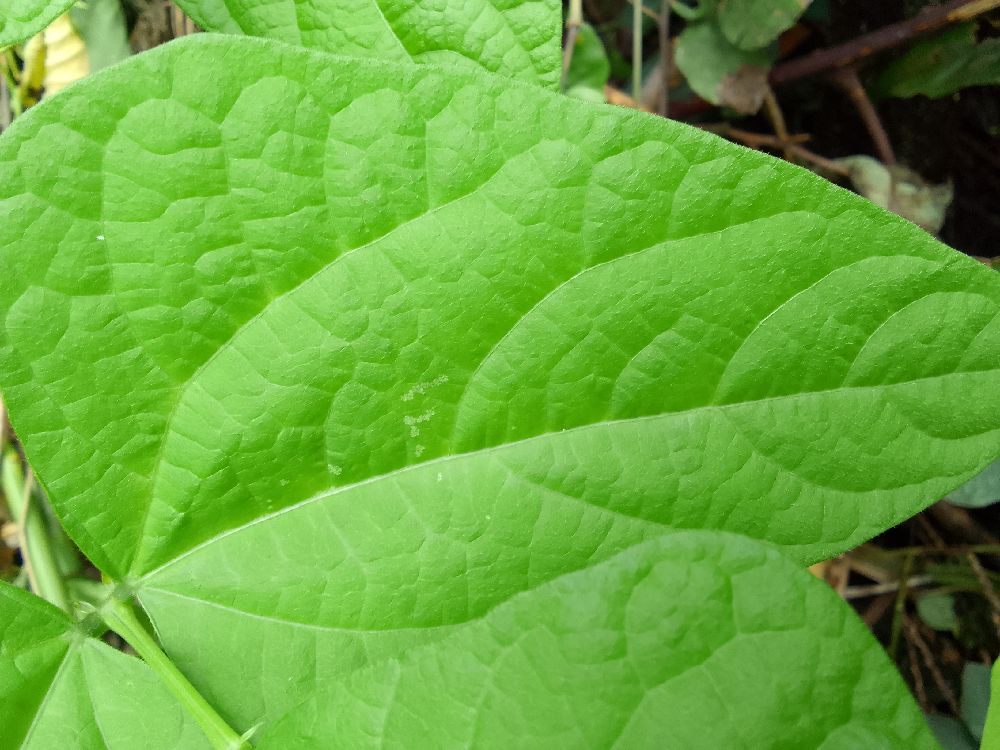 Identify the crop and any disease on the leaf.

common bean, healthy
